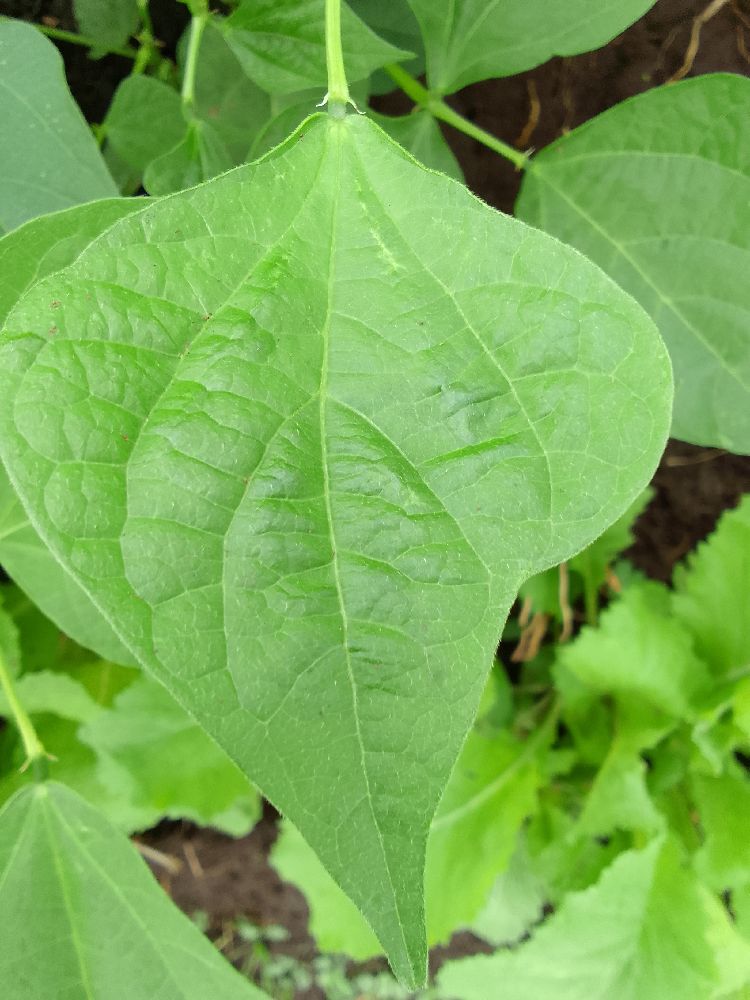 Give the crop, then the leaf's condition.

common bean, healthy
